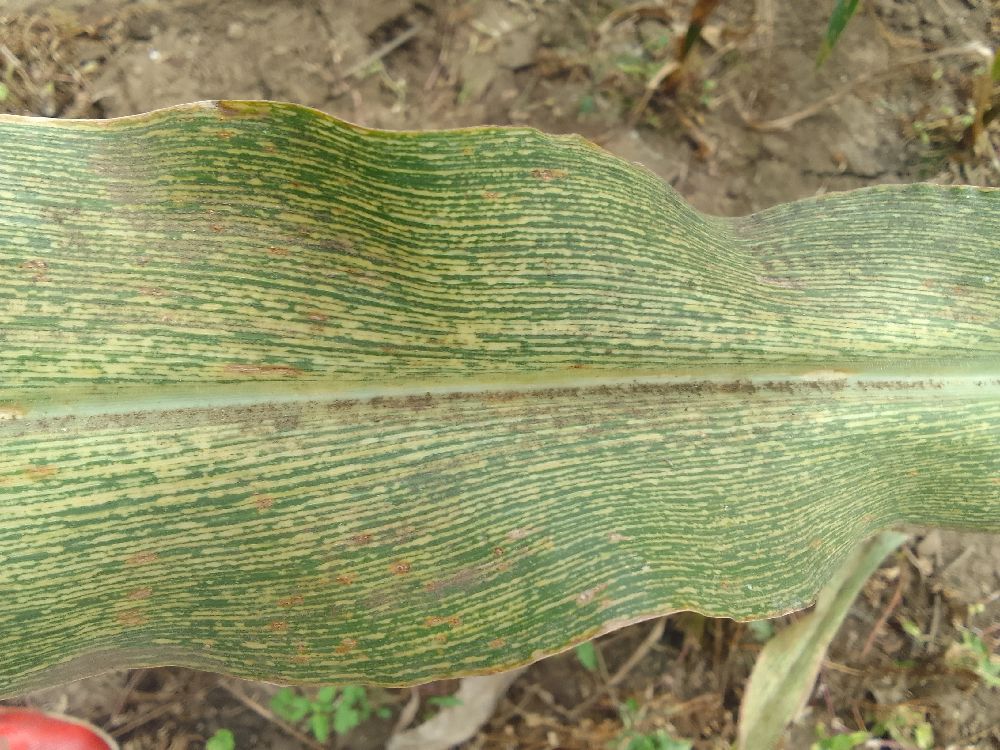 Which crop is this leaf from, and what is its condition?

maize, maize streak virus
